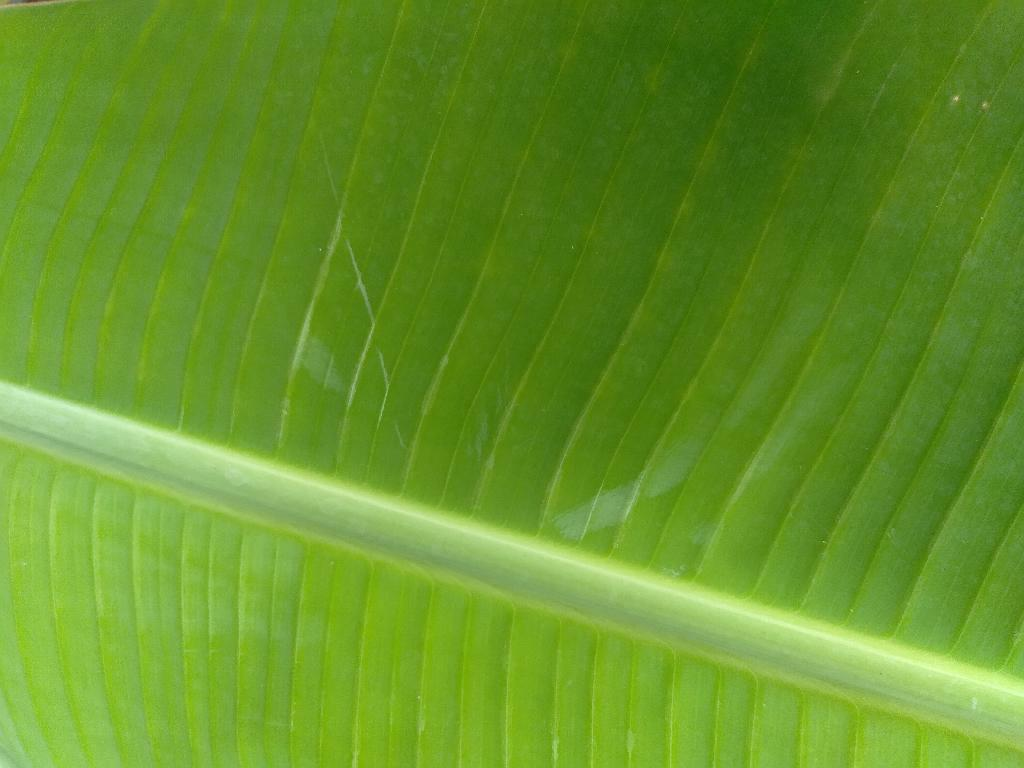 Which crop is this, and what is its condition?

banana, healthy
